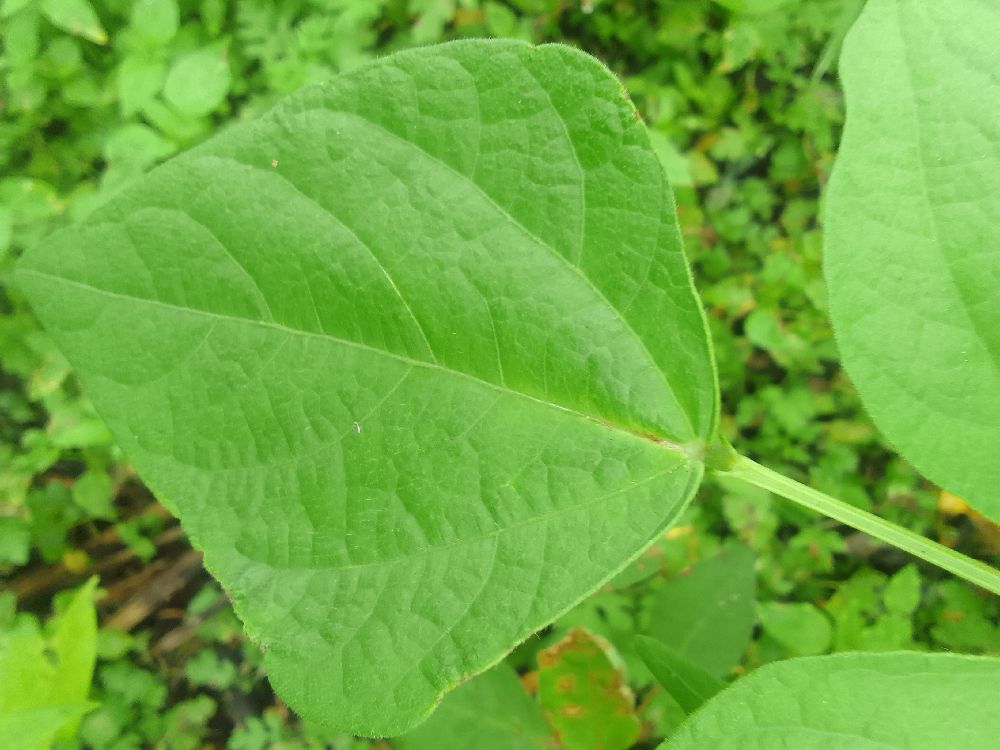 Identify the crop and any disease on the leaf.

common bean, healthy
